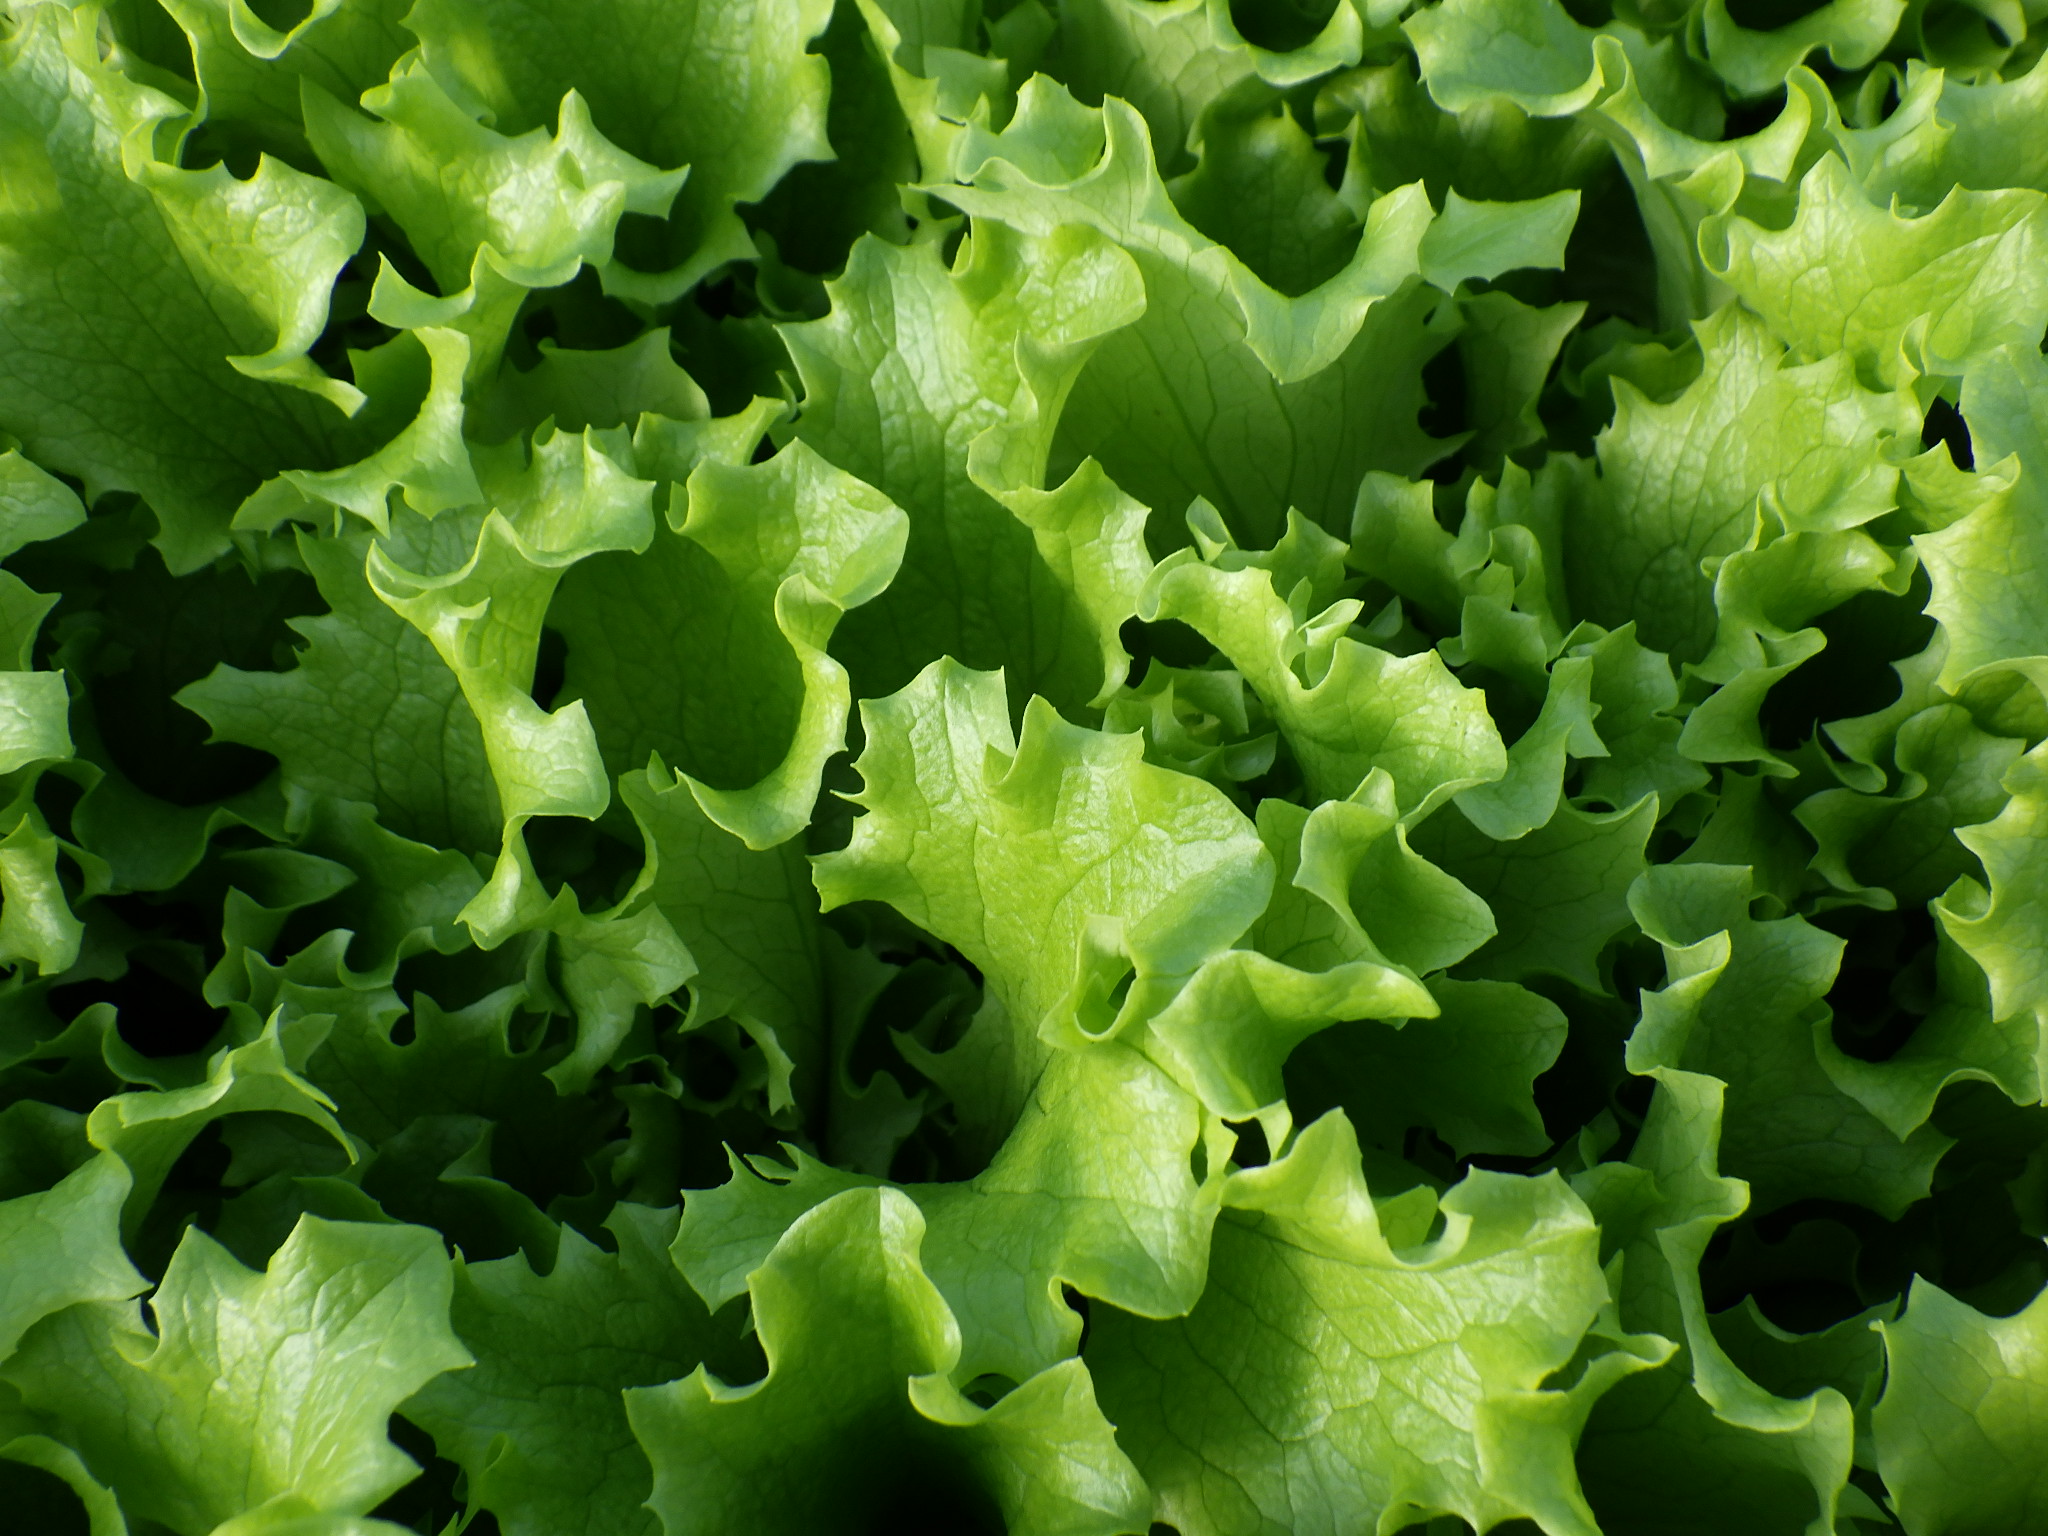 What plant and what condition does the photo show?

lettuce, healthy
